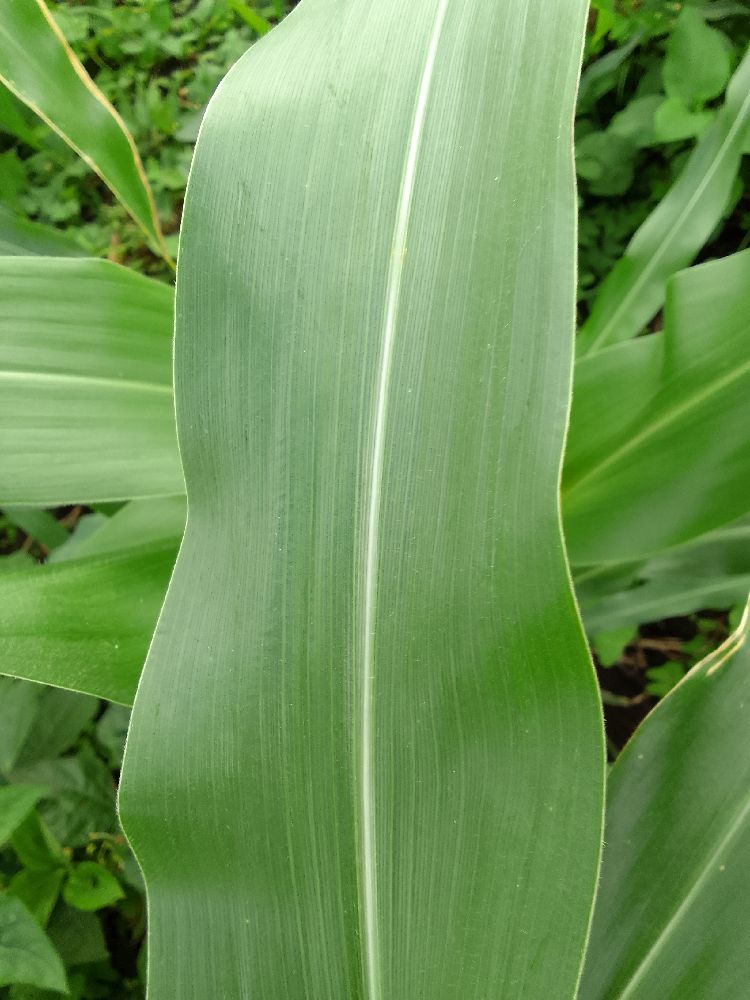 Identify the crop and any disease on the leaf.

maize, healthy
